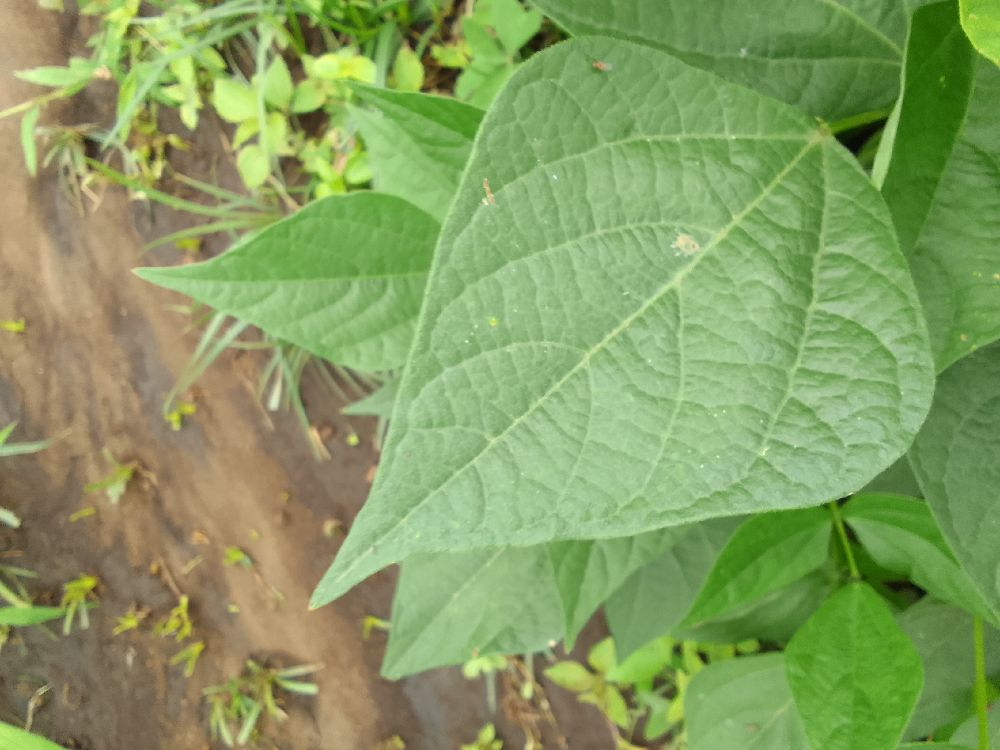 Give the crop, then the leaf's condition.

common bean, healthy
